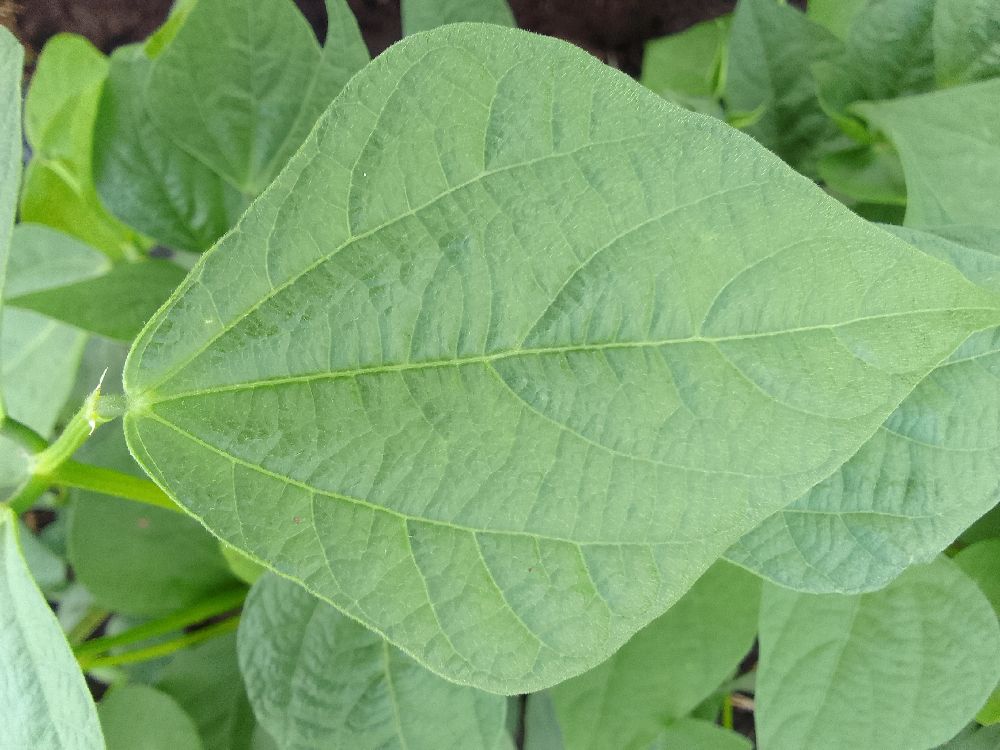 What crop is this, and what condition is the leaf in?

common bean, healthy
